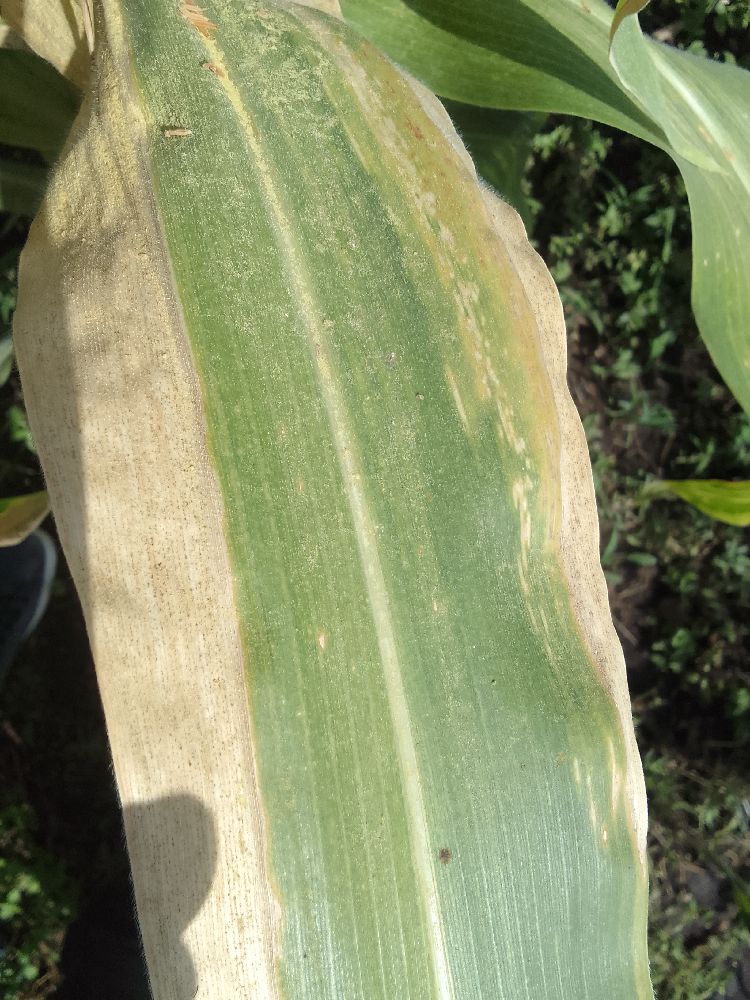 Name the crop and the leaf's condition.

maize, maize lethal necrosis
